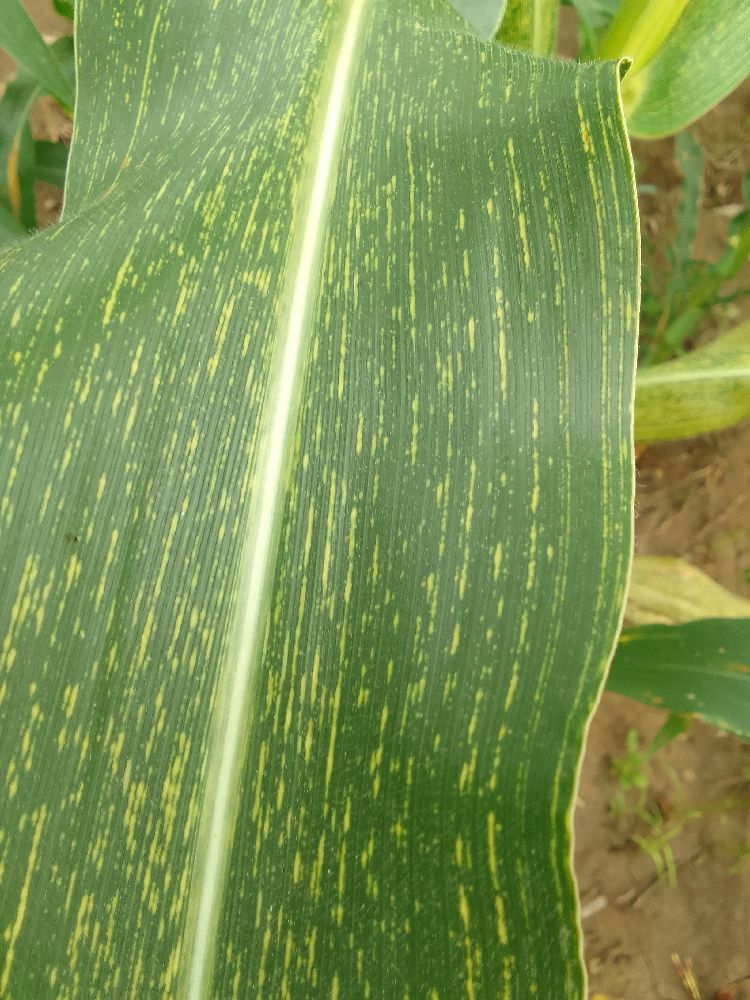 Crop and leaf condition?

maize, maize streak virus
